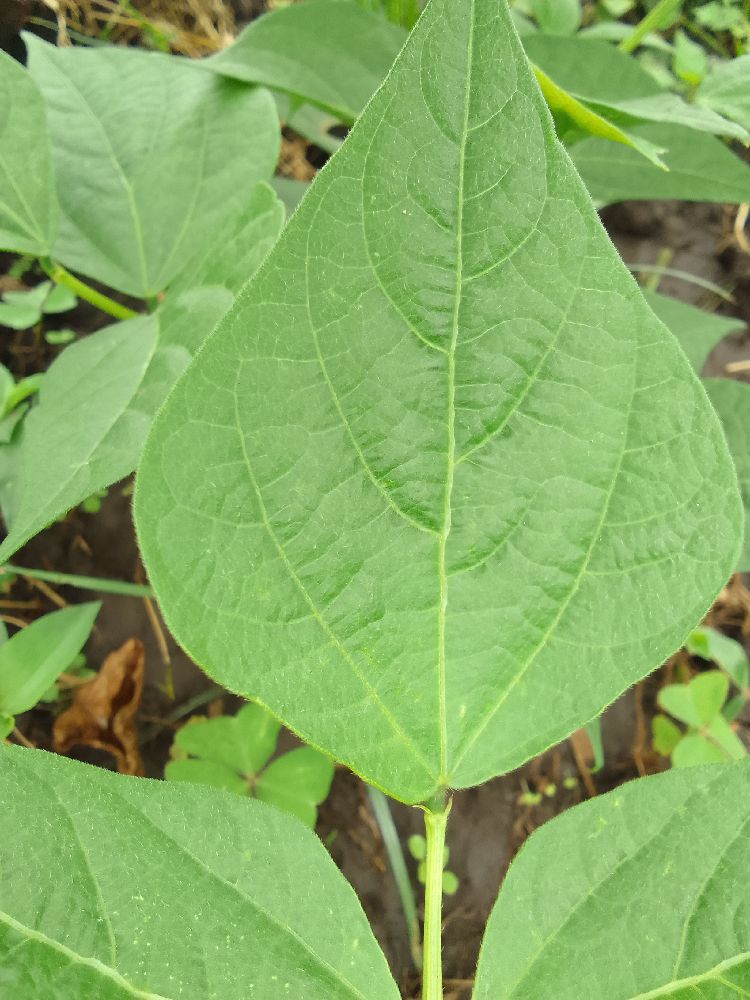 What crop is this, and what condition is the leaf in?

common bean, healthy
